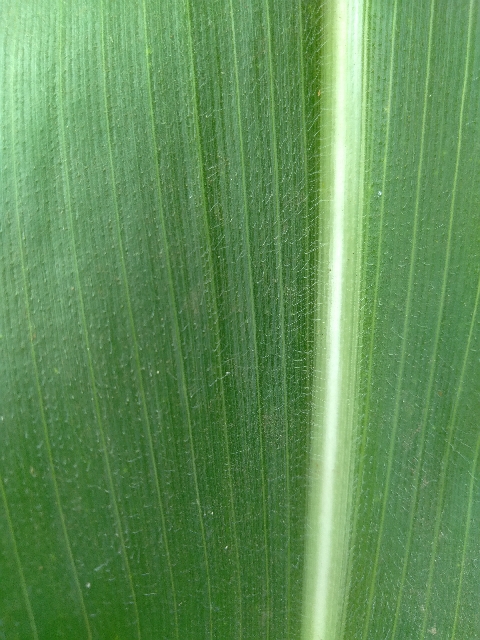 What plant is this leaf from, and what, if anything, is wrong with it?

maize, healthy
